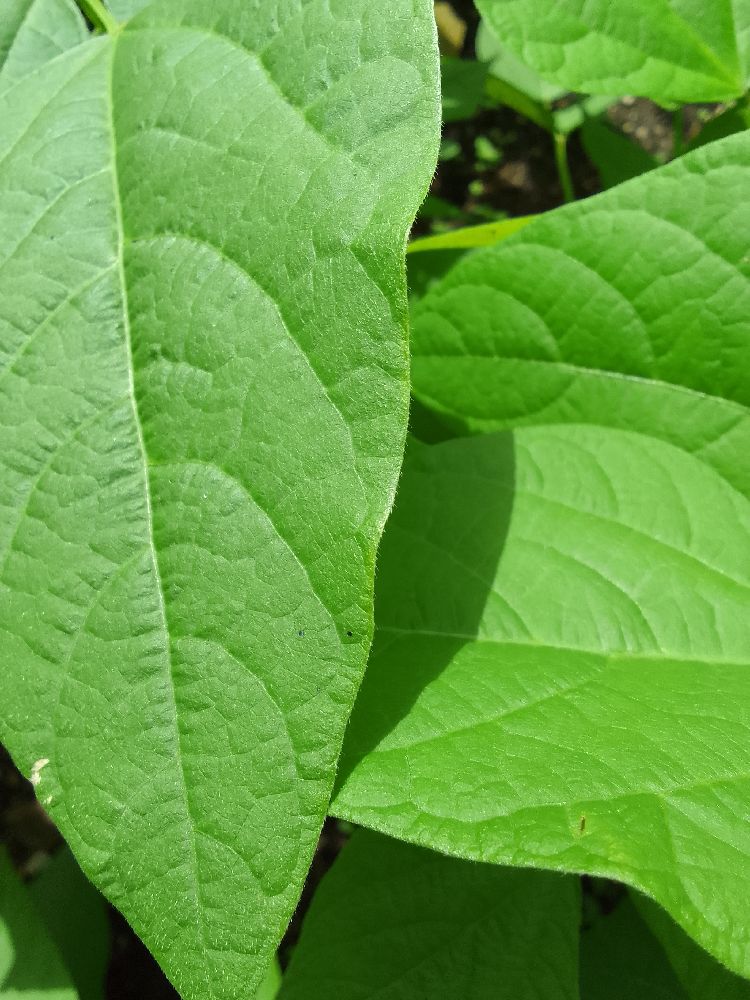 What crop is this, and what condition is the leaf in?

common bean, healthy
